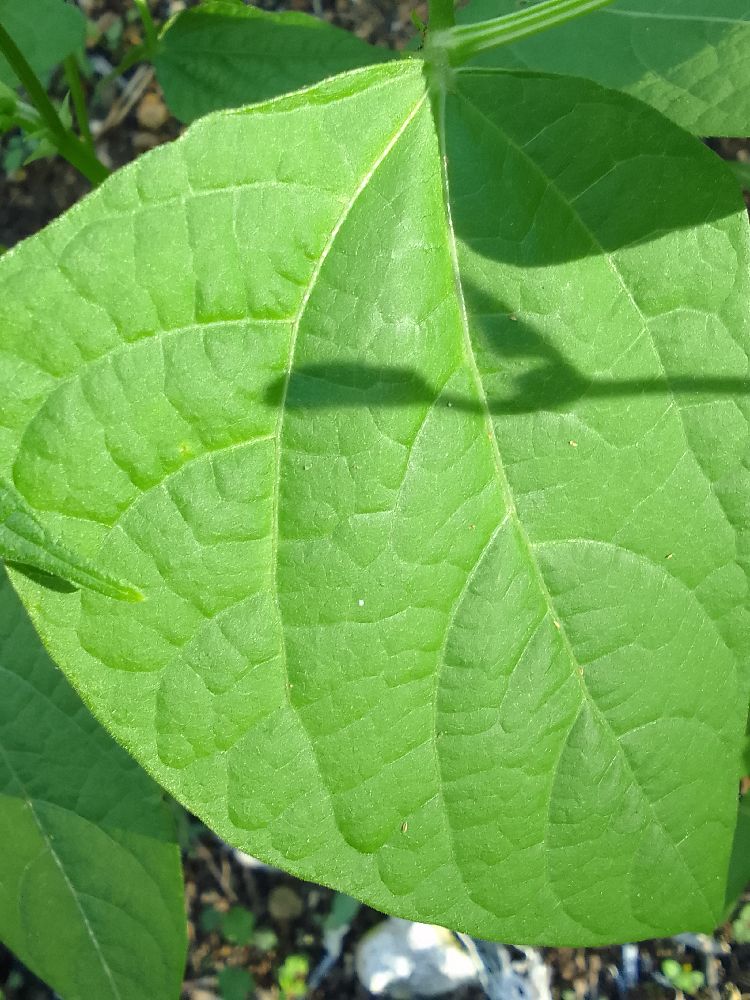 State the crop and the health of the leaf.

common bean, healthy
